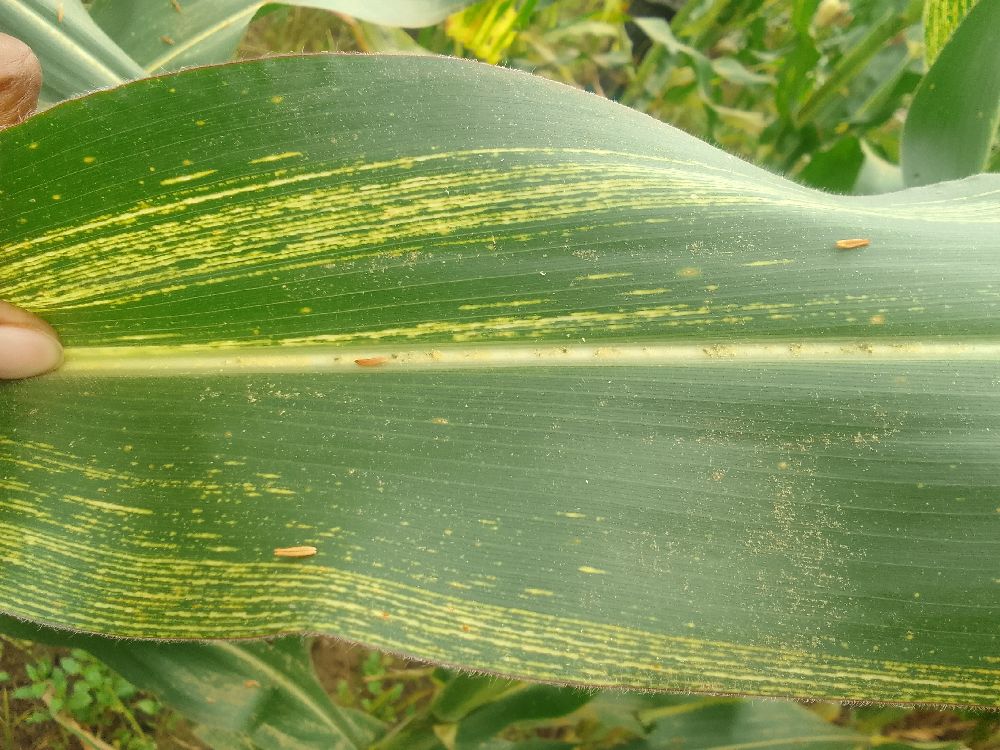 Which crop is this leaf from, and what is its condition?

maize, maize streak virus
